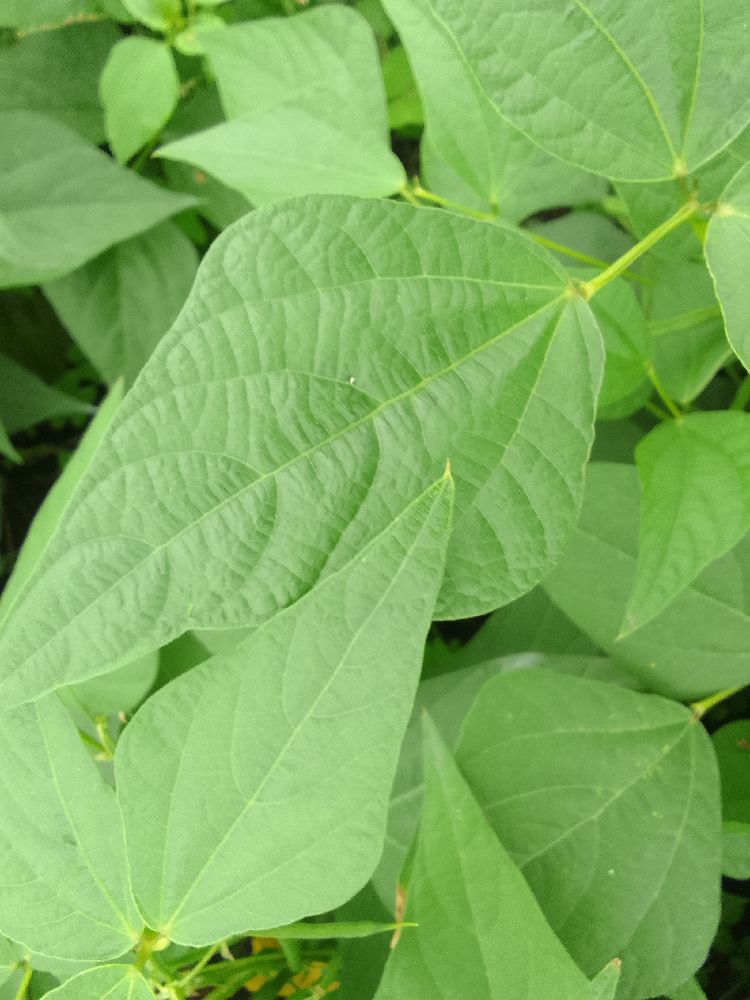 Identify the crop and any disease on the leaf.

common bean, healthy
